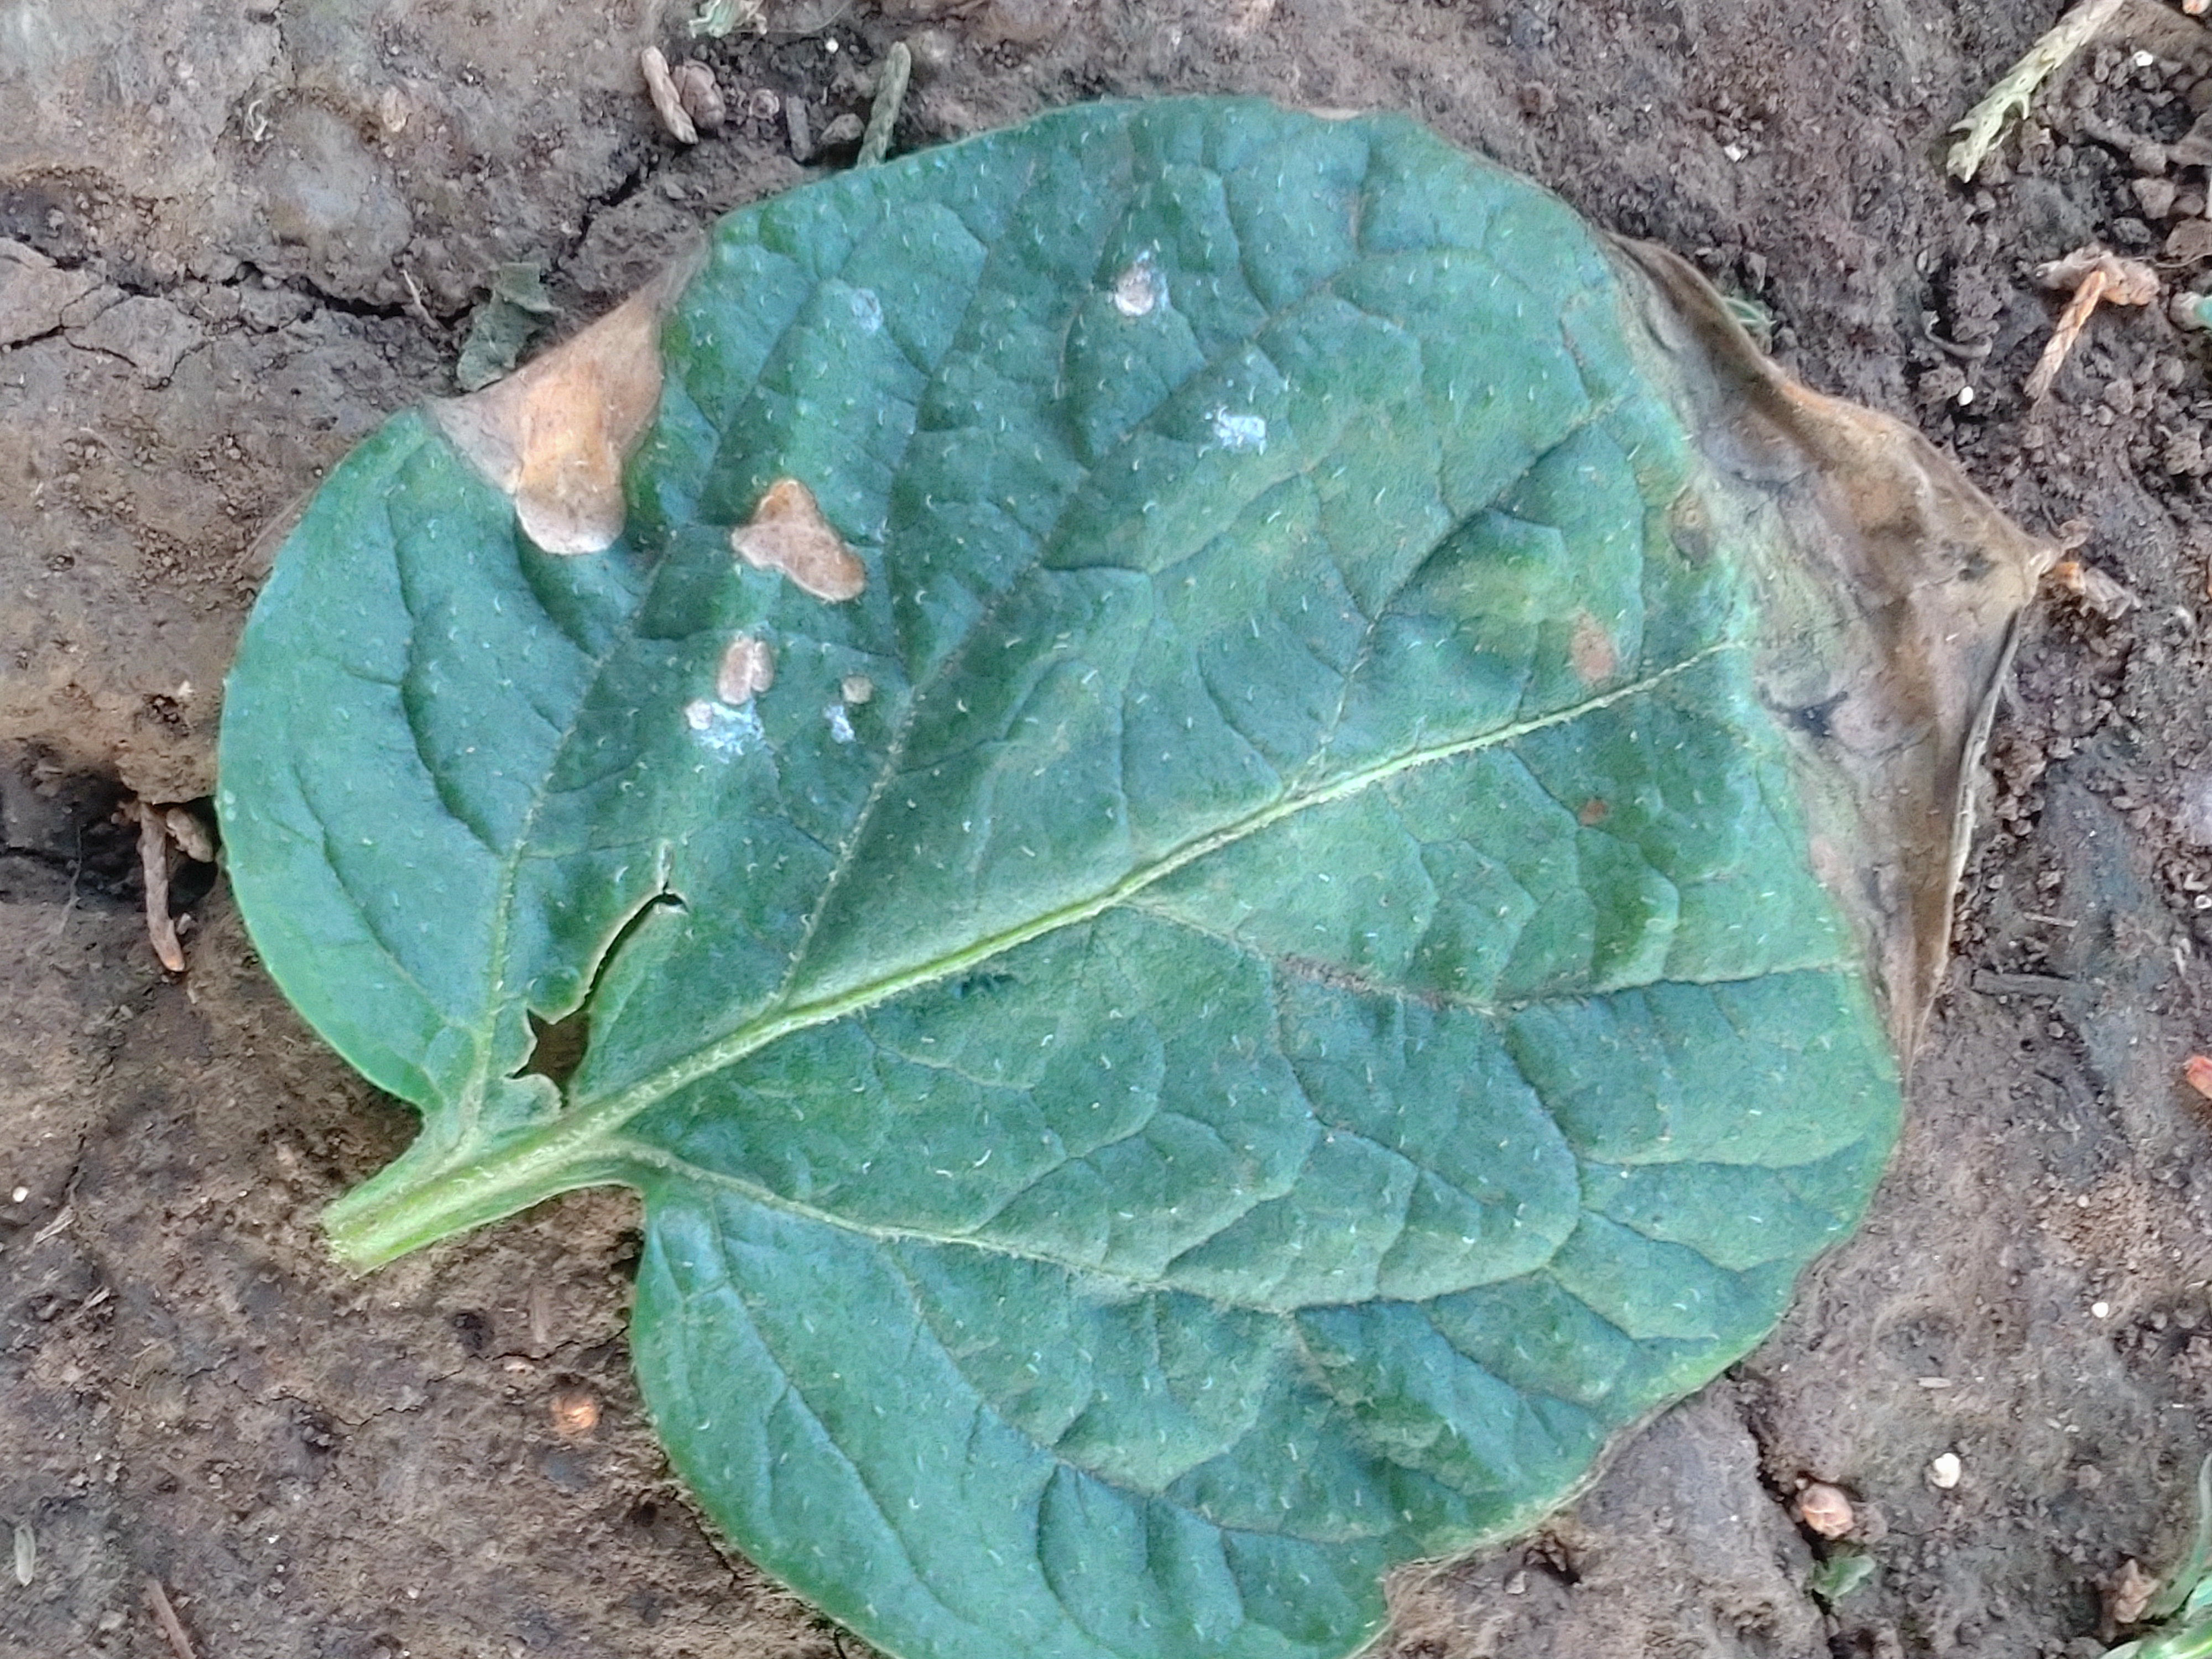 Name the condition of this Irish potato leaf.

early blight
